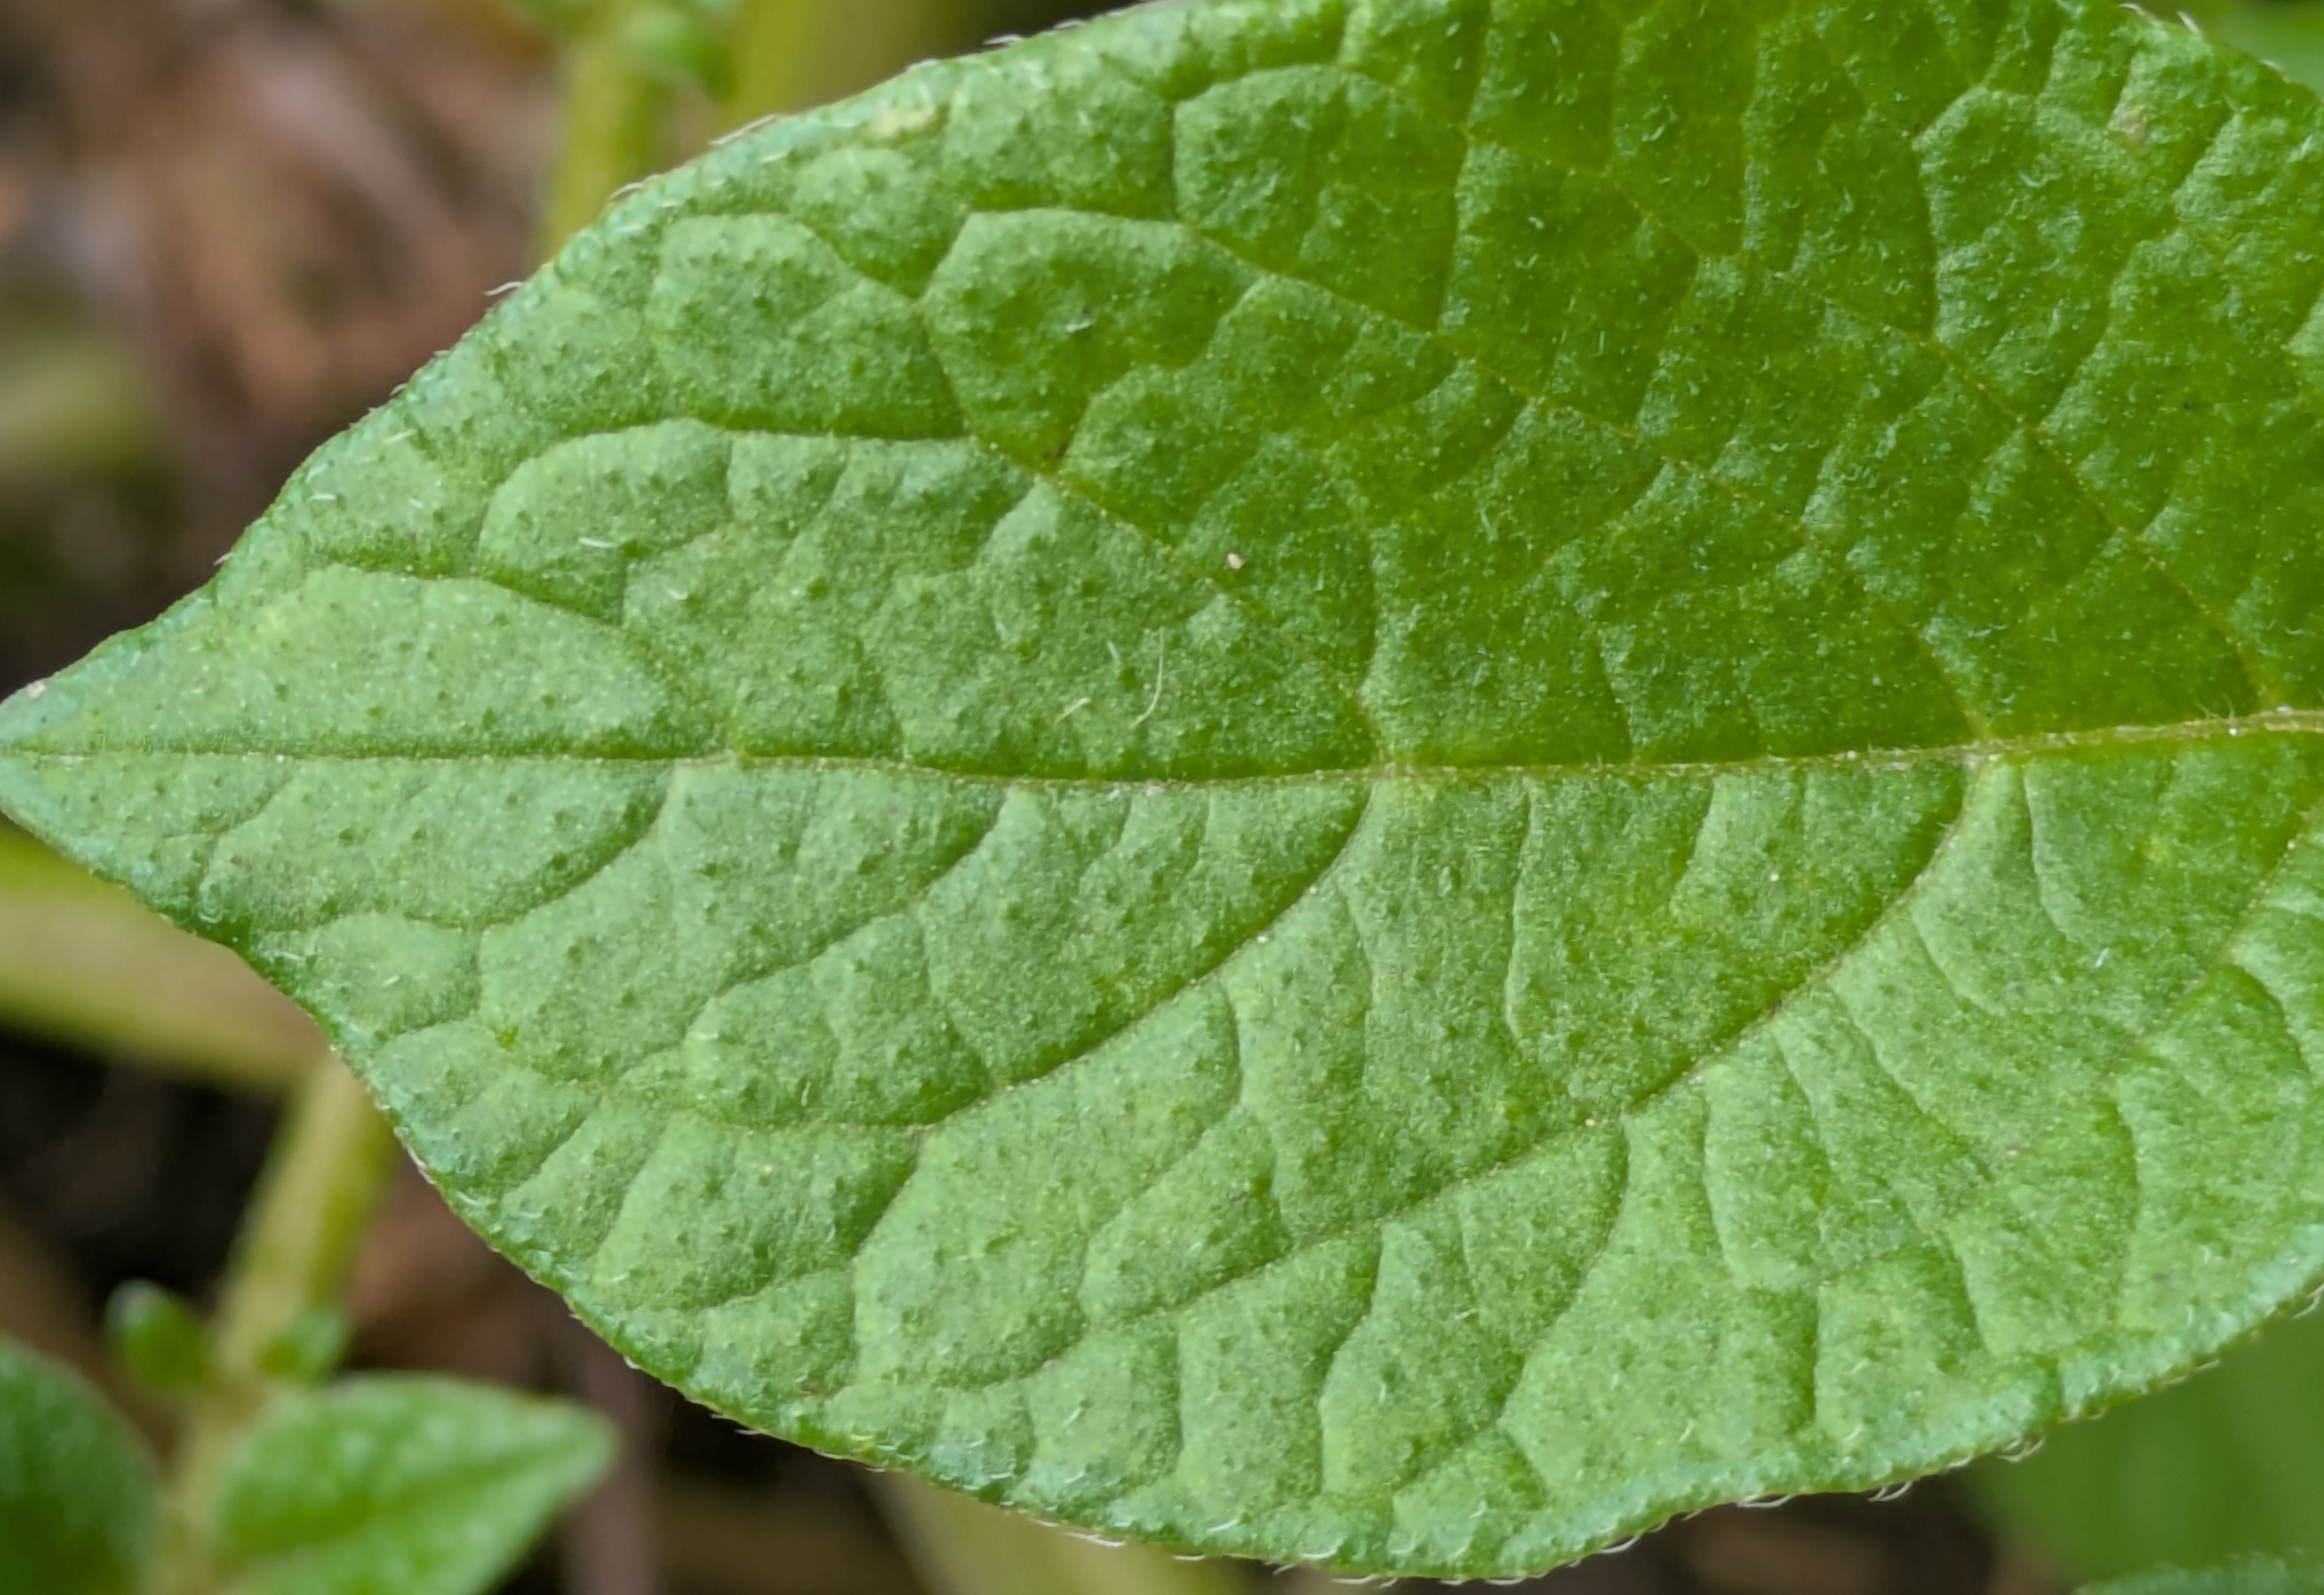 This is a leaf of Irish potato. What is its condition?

healthy
